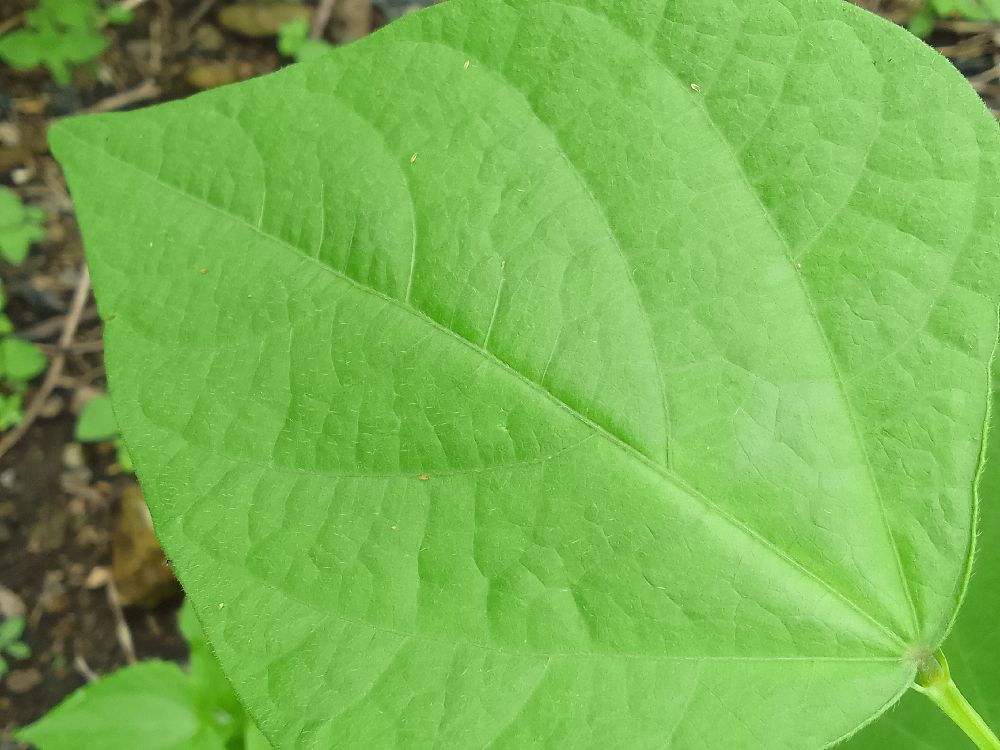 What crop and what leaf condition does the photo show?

common bean, healthy
